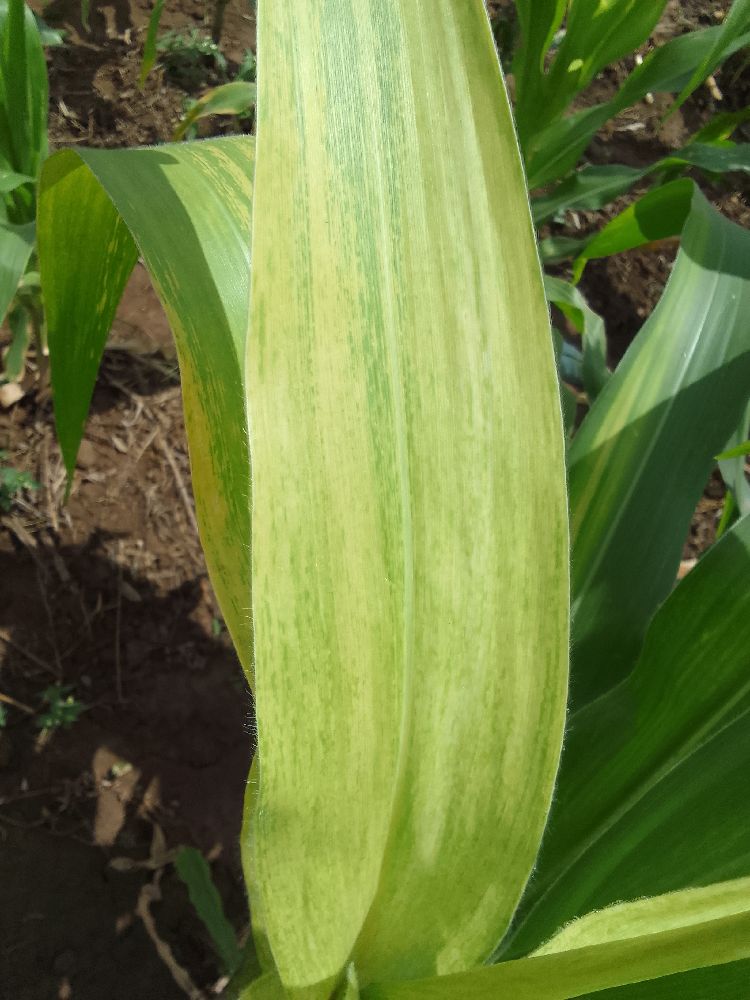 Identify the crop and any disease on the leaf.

maize, maize lethal necrosis
